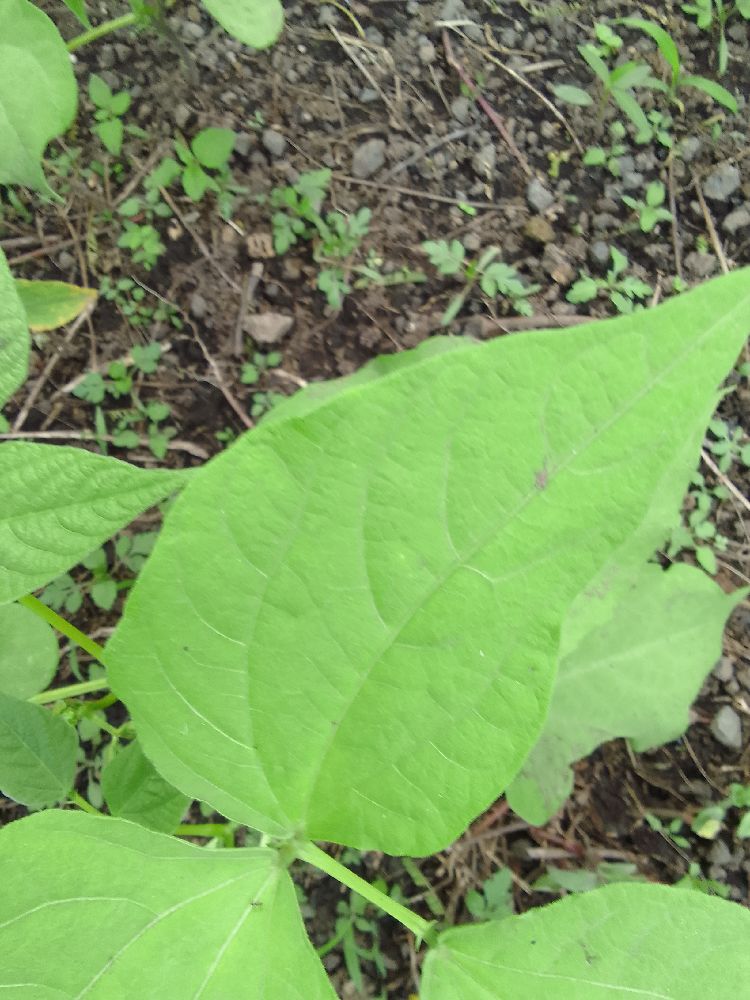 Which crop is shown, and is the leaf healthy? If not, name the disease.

common bean, healthy
